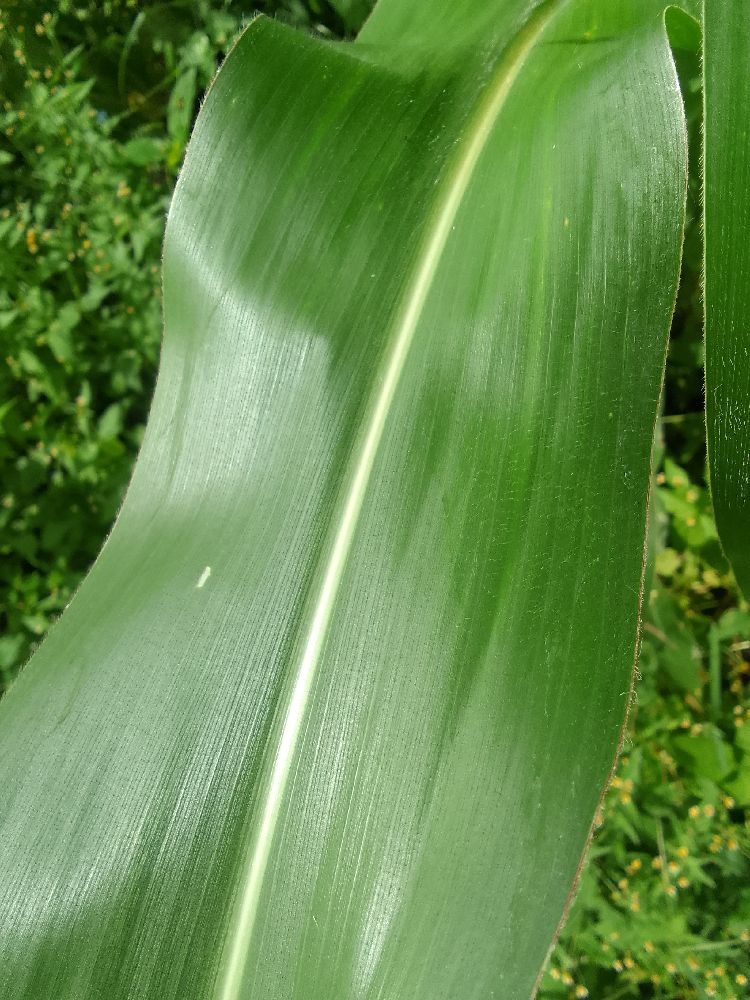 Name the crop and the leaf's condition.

maize, healthy
